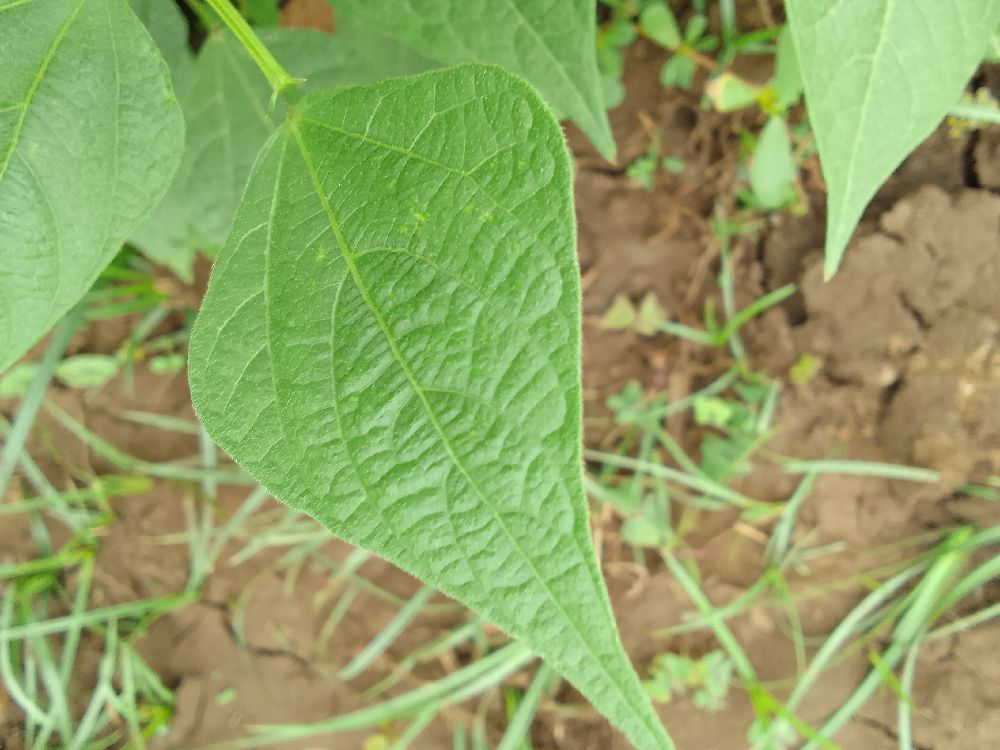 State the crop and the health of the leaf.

common bean, healthy
